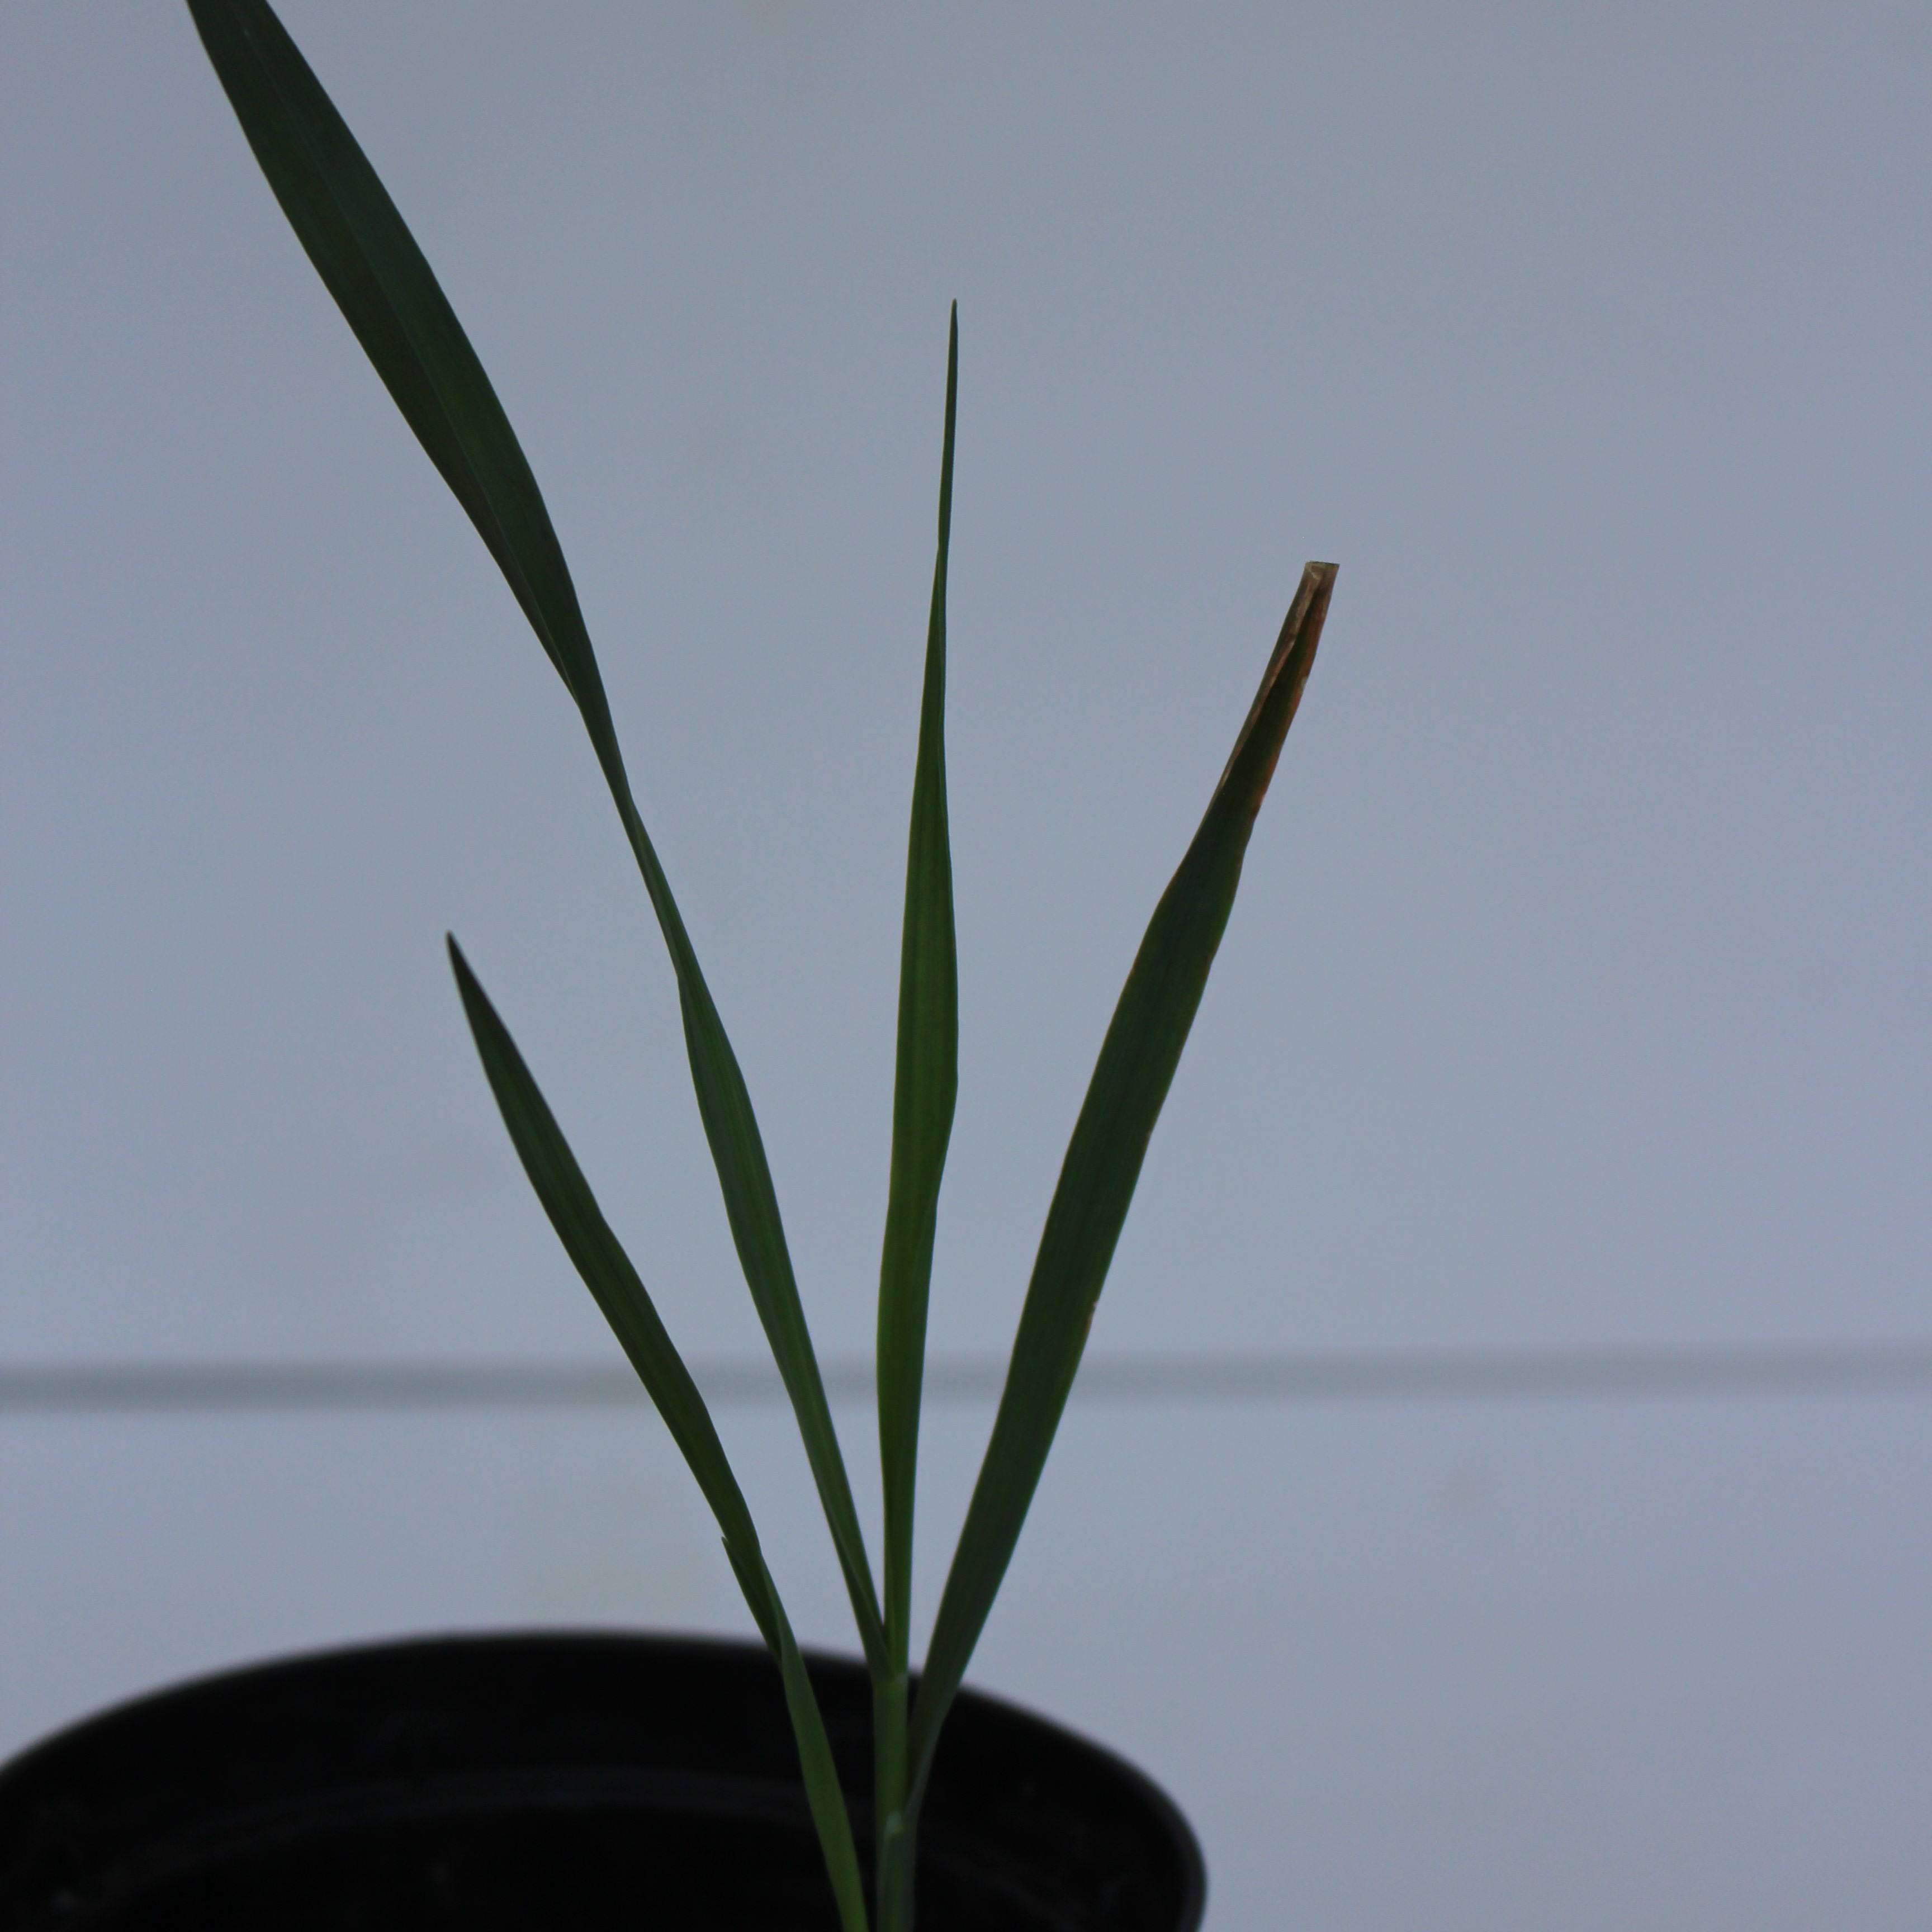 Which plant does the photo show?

Avena sterilis
